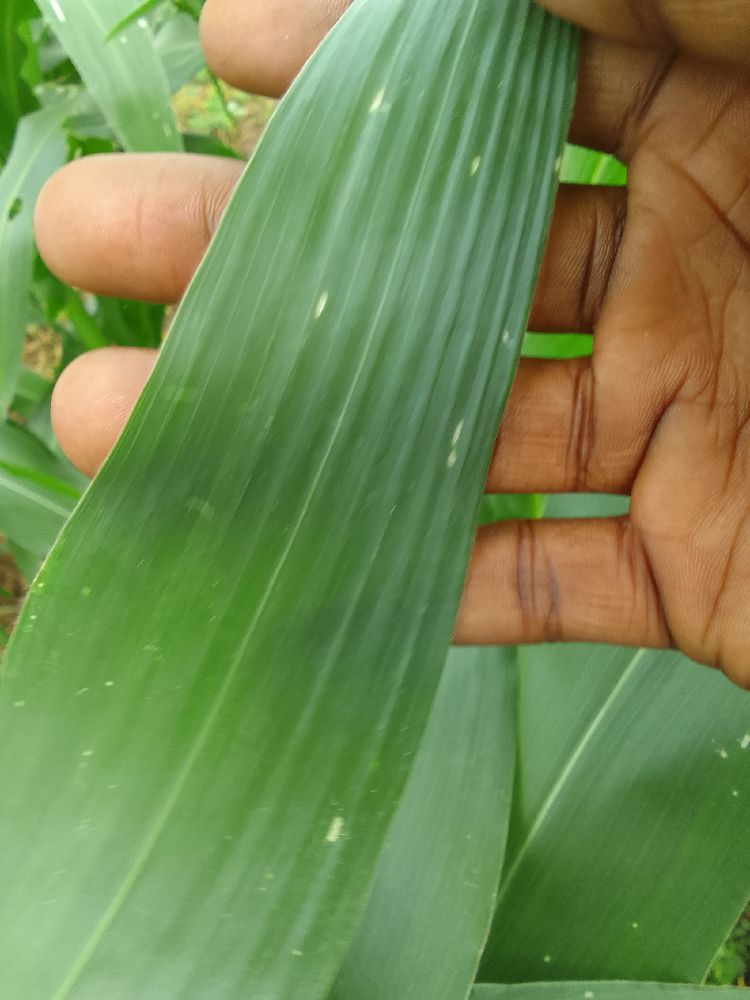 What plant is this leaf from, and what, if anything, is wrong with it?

maize, healthy
